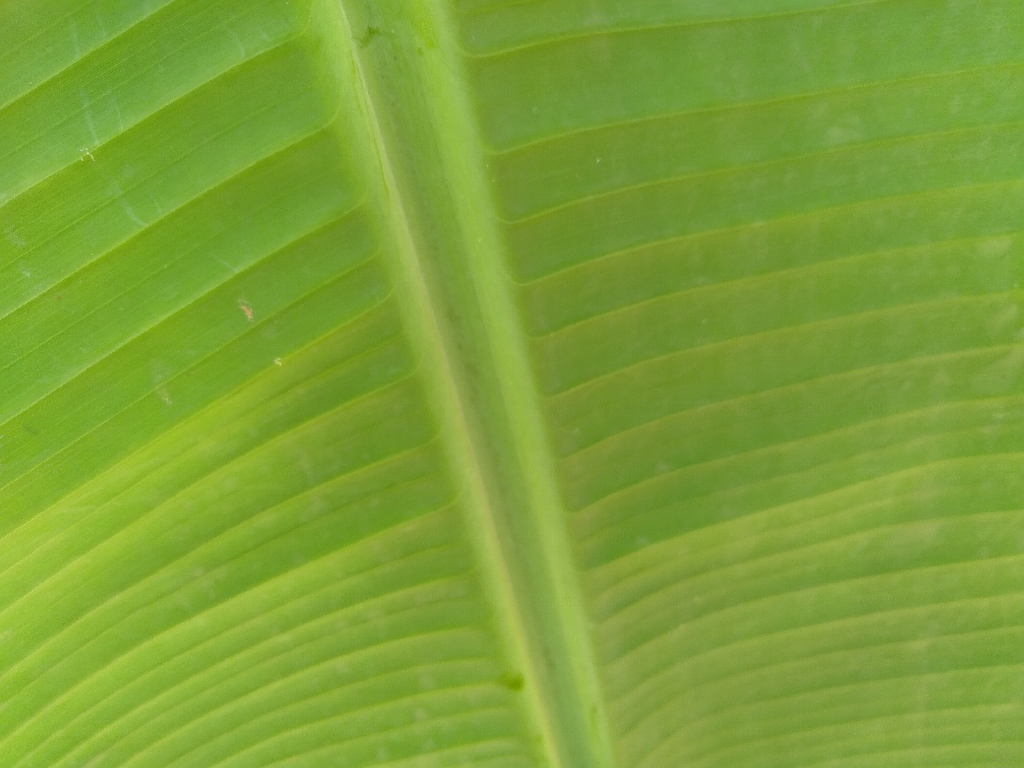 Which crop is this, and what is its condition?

banana, healthy
